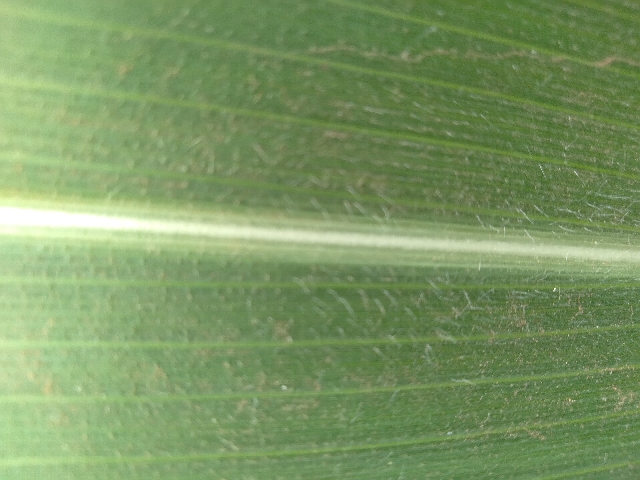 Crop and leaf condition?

maize, healthy
